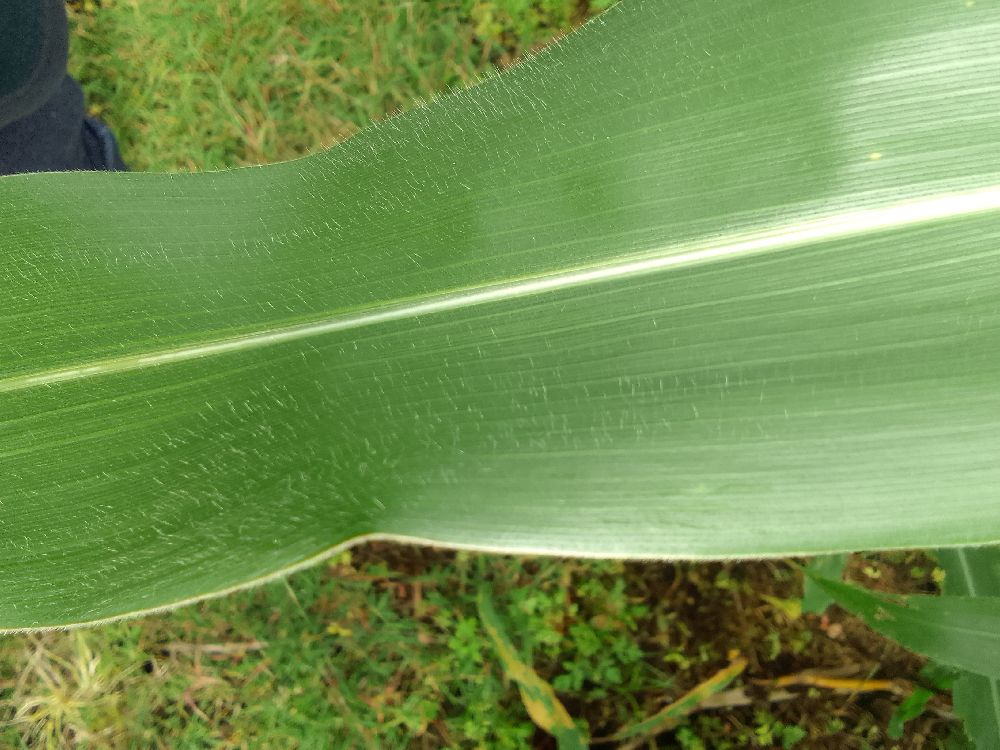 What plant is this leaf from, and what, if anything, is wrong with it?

maize, healthy
